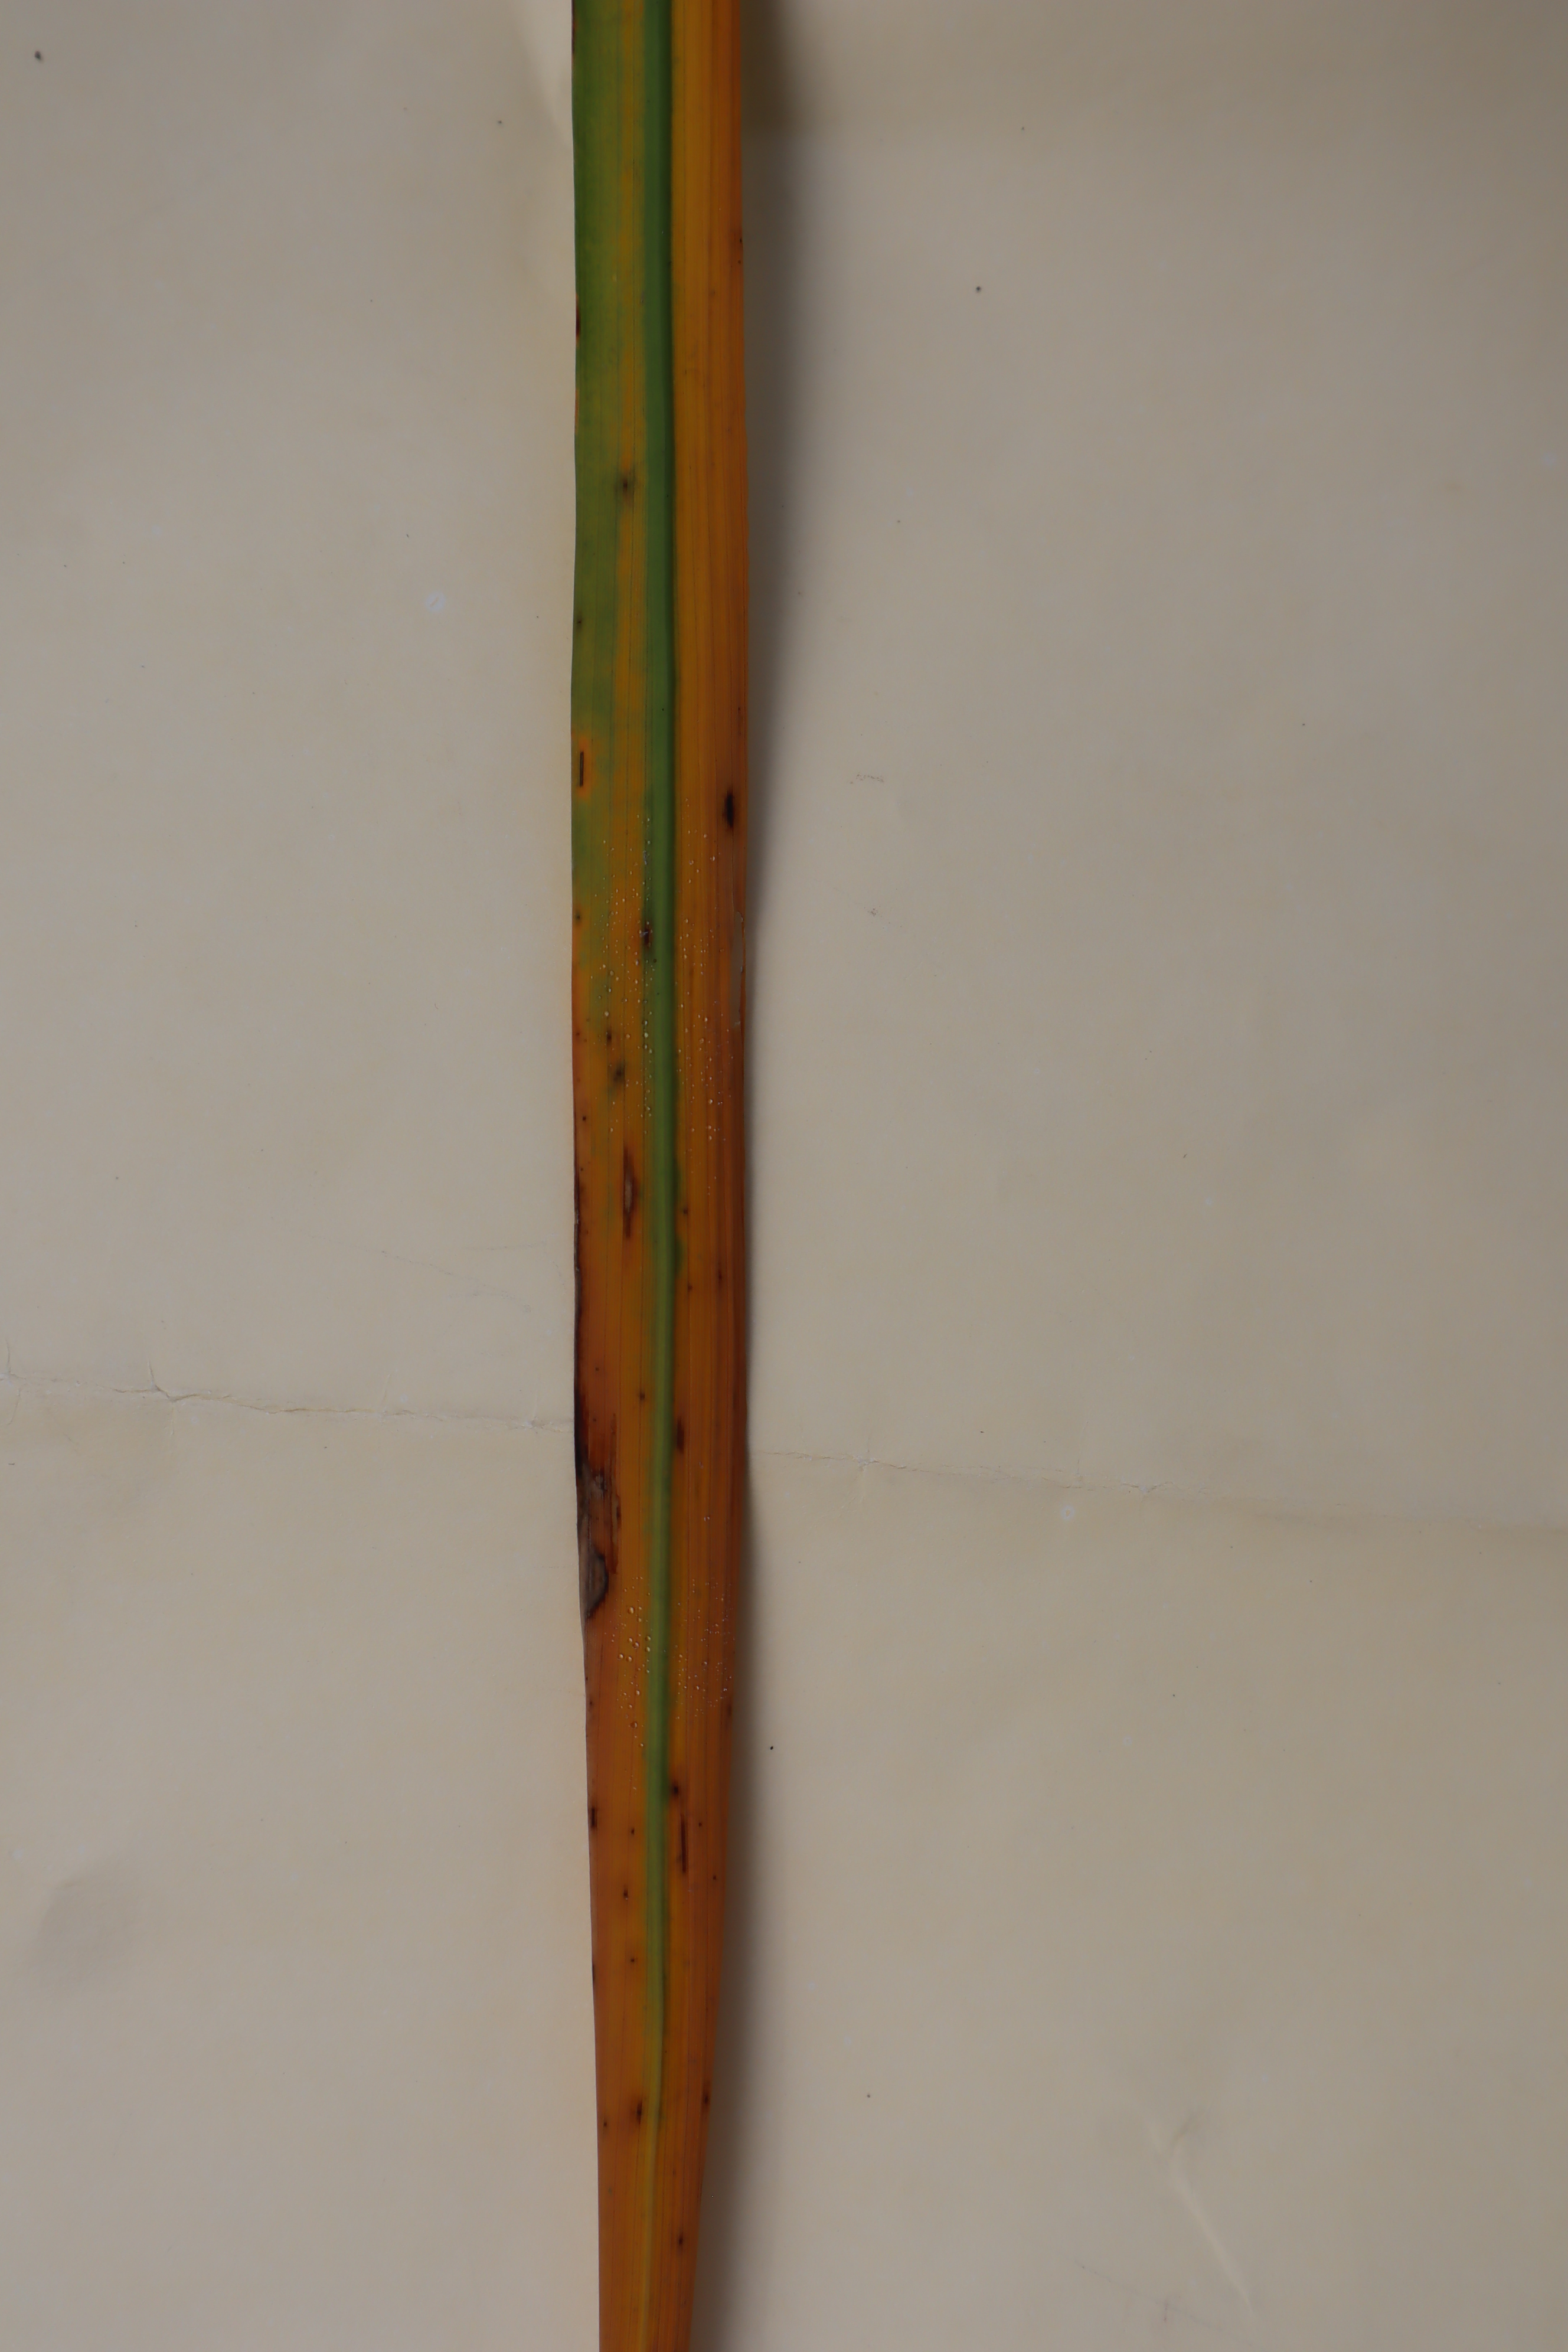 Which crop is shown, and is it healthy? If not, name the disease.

rice, tungro virus disease
